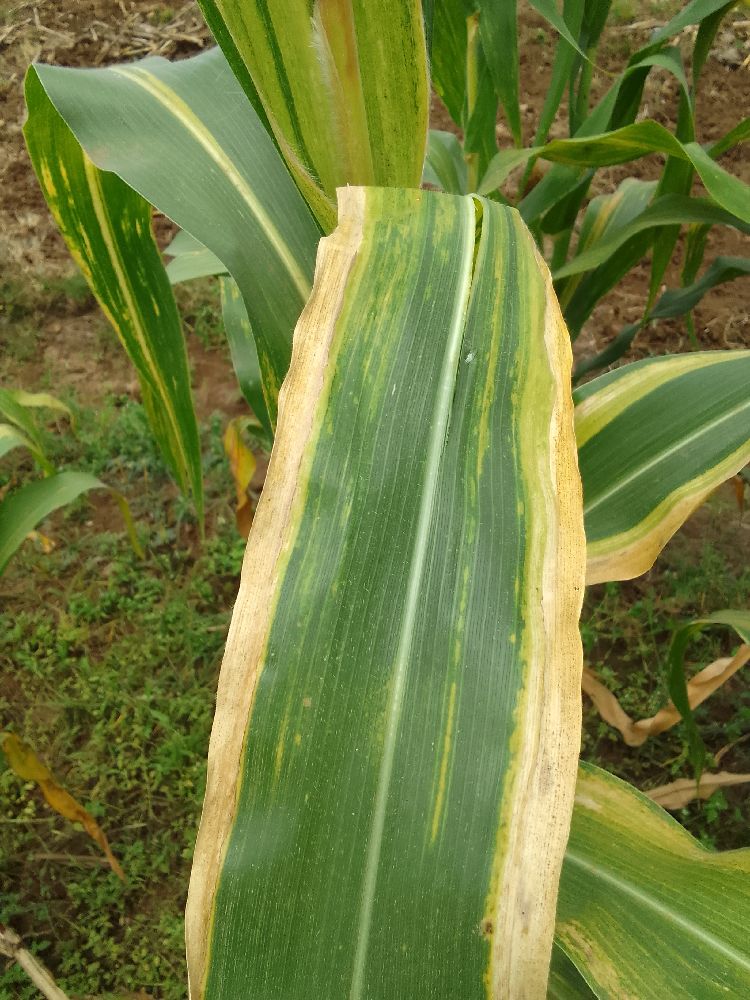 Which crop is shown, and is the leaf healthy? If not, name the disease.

maize, maize lethal necrosis
